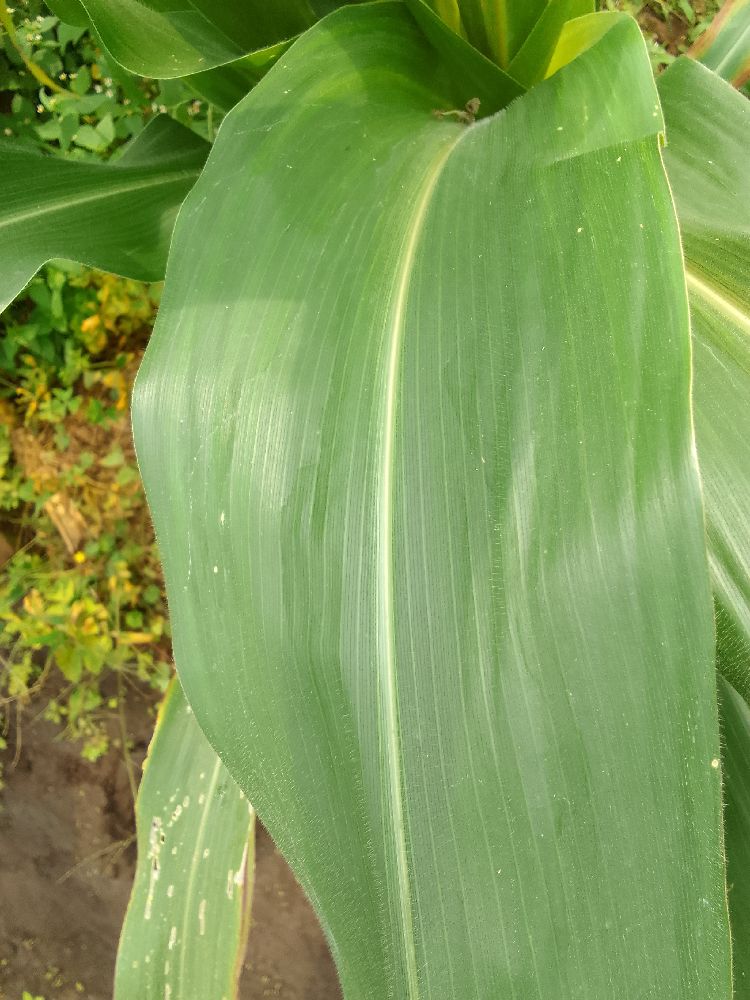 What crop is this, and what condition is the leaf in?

maize, healthy
